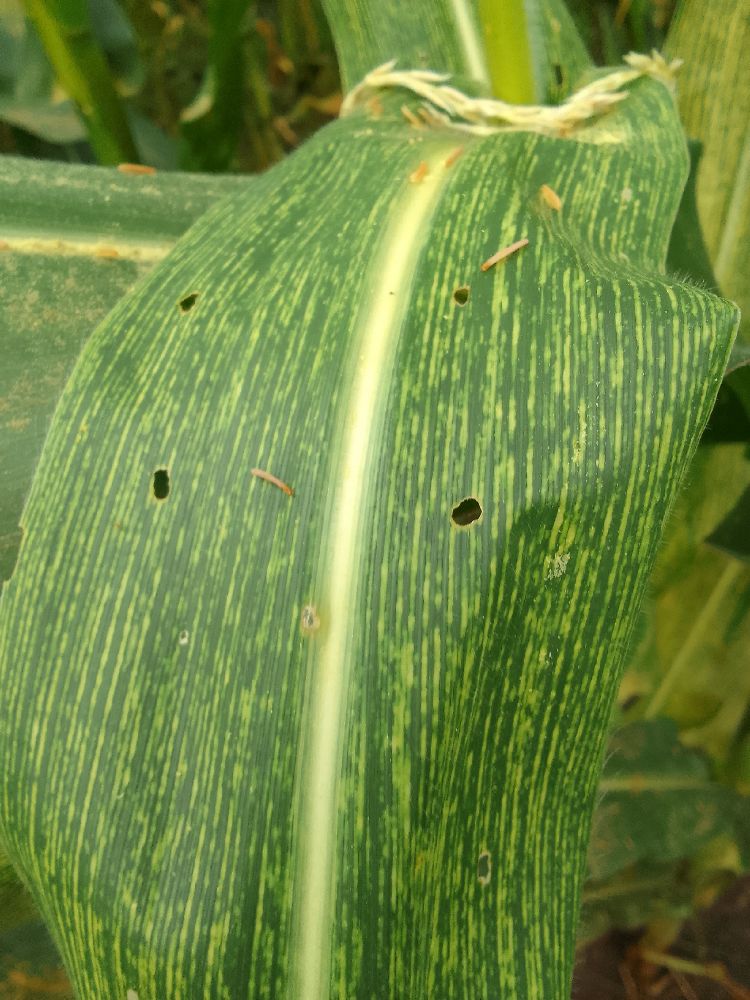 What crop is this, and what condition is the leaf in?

maize, maize streak virus
